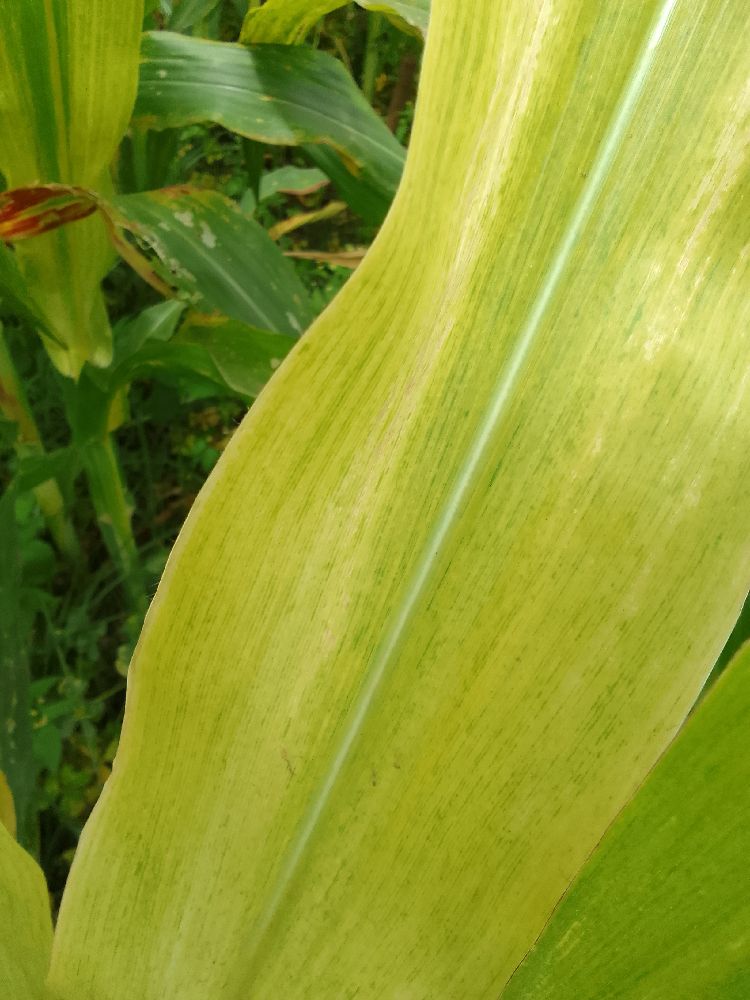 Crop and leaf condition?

maize, maize lethal necrosis
